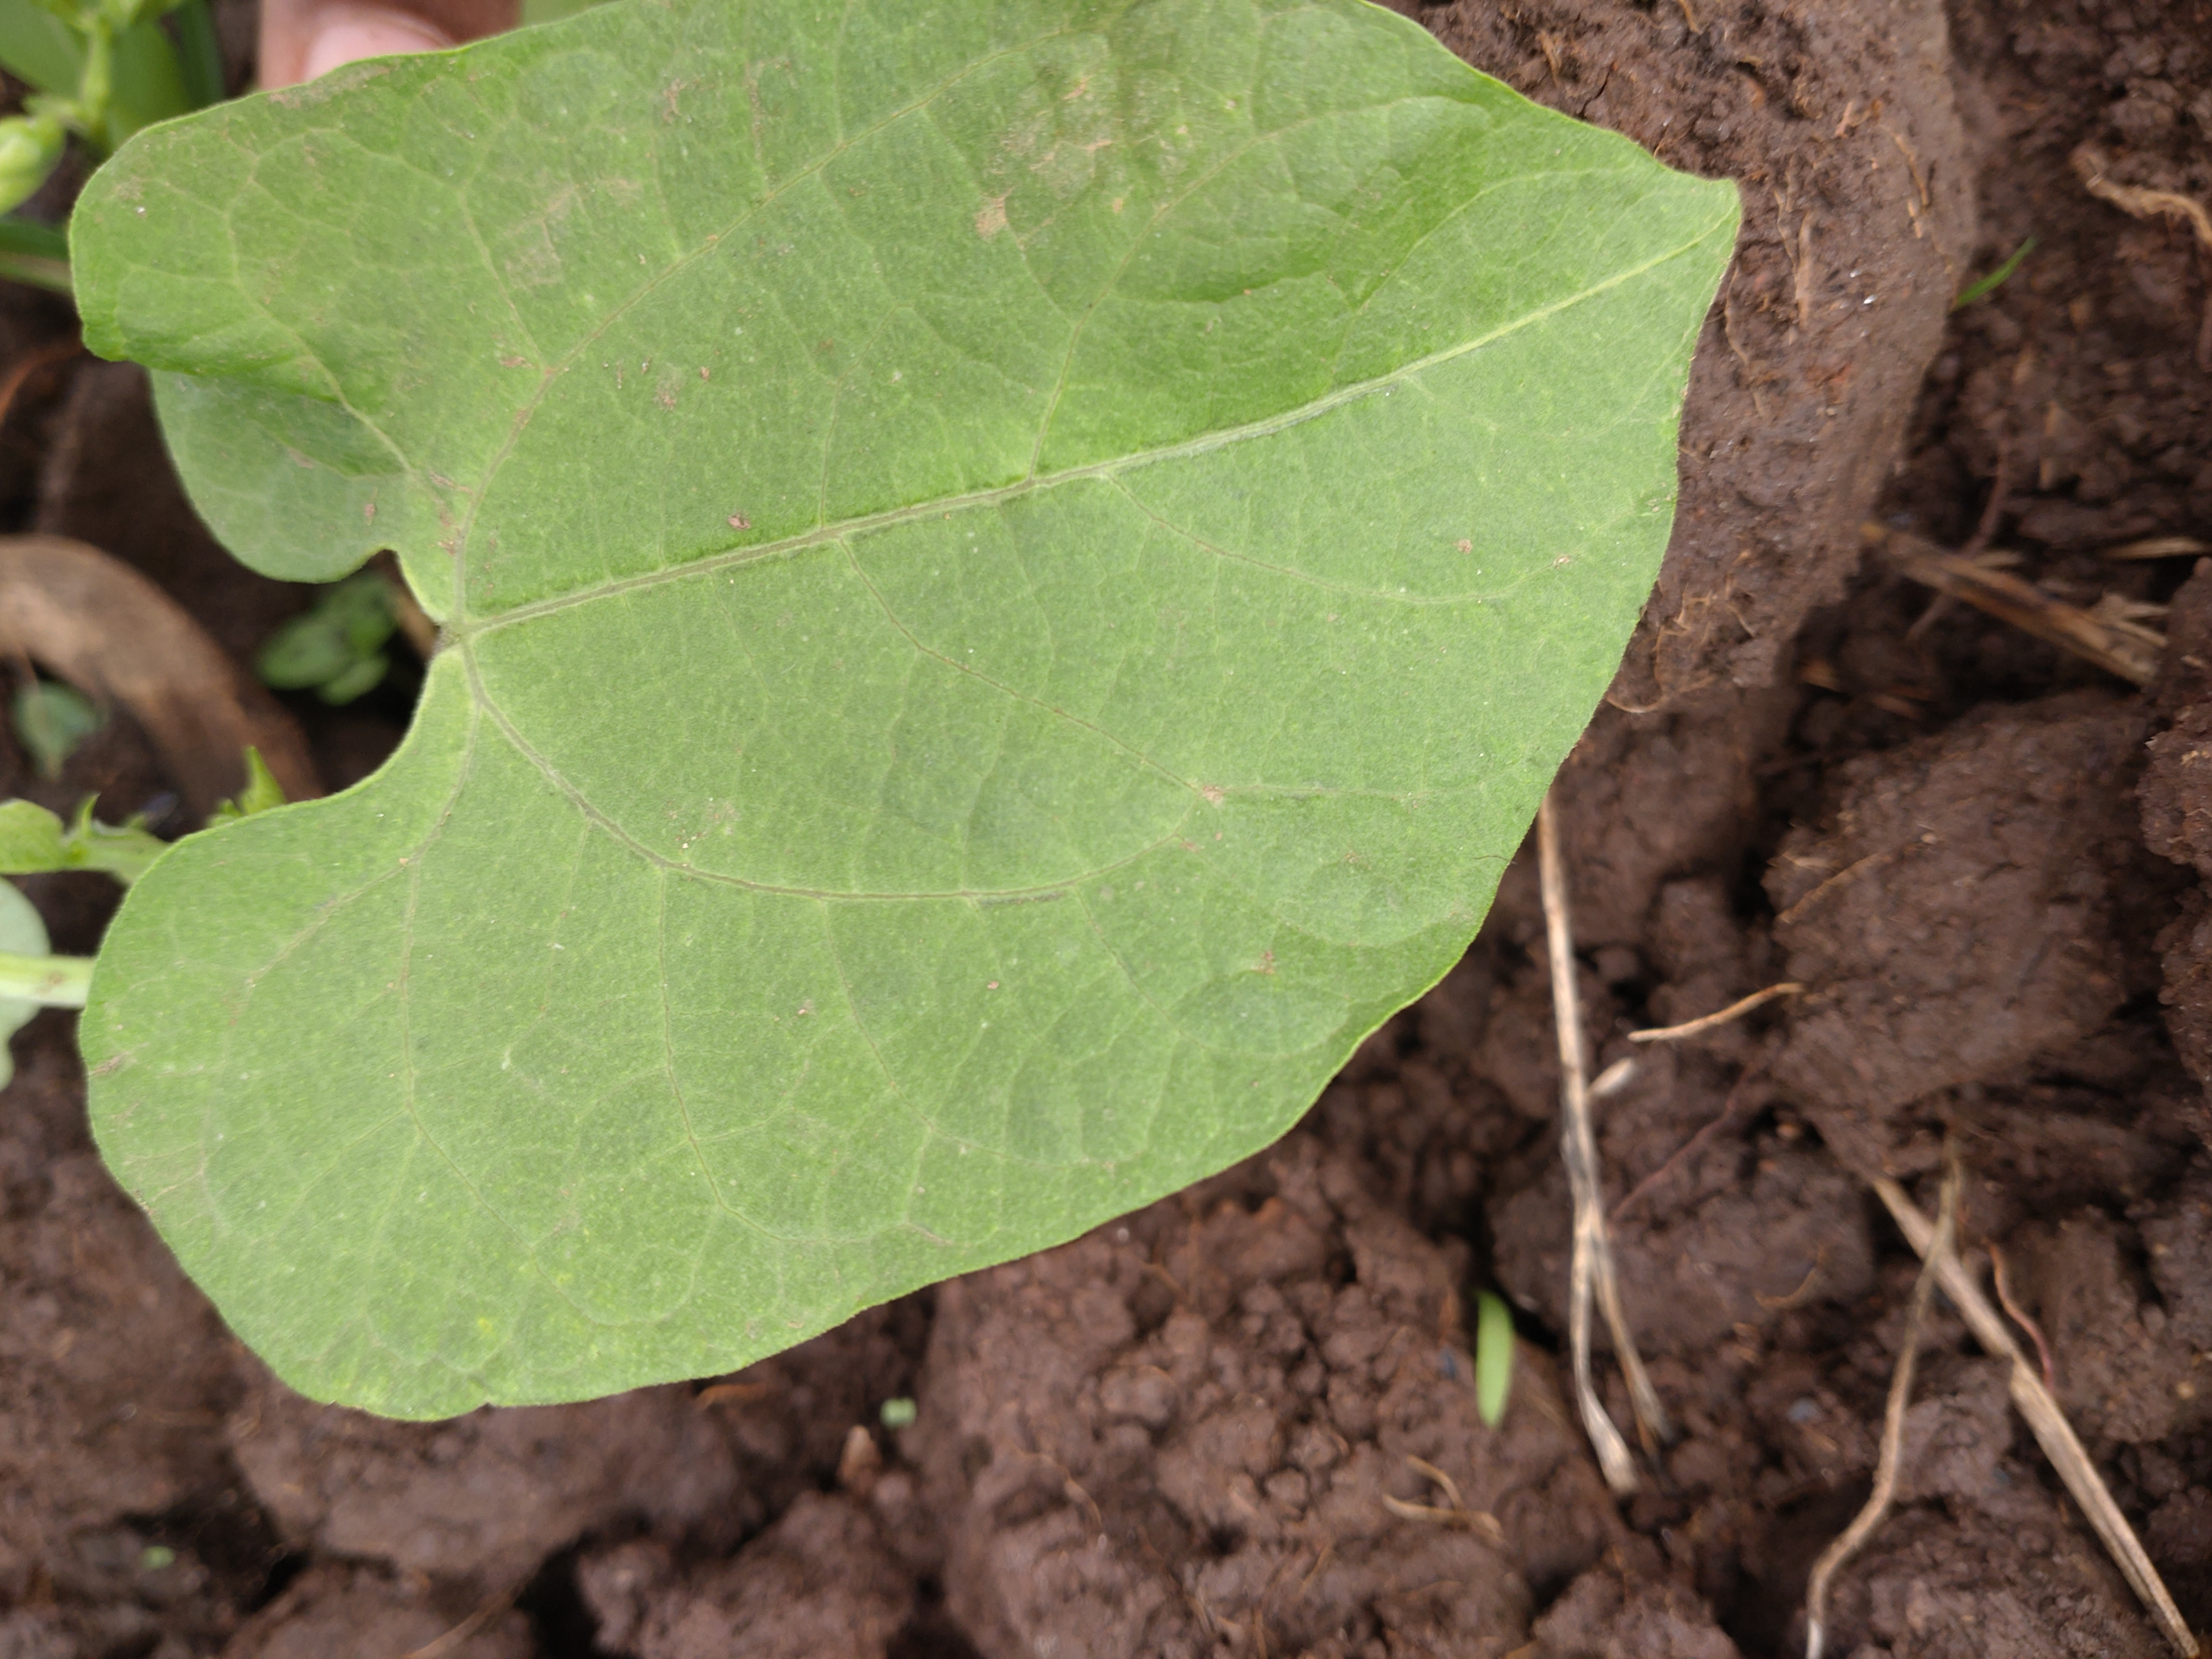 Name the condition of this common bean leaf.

healthy
